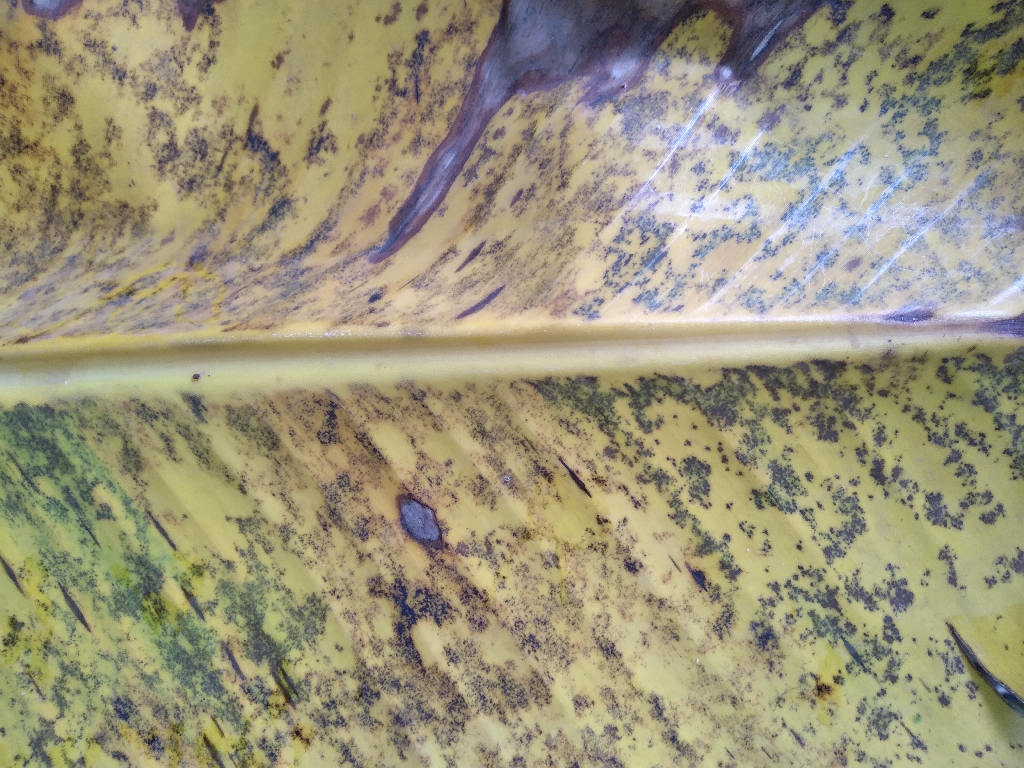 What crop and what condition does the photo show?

banana, black sigatoka
